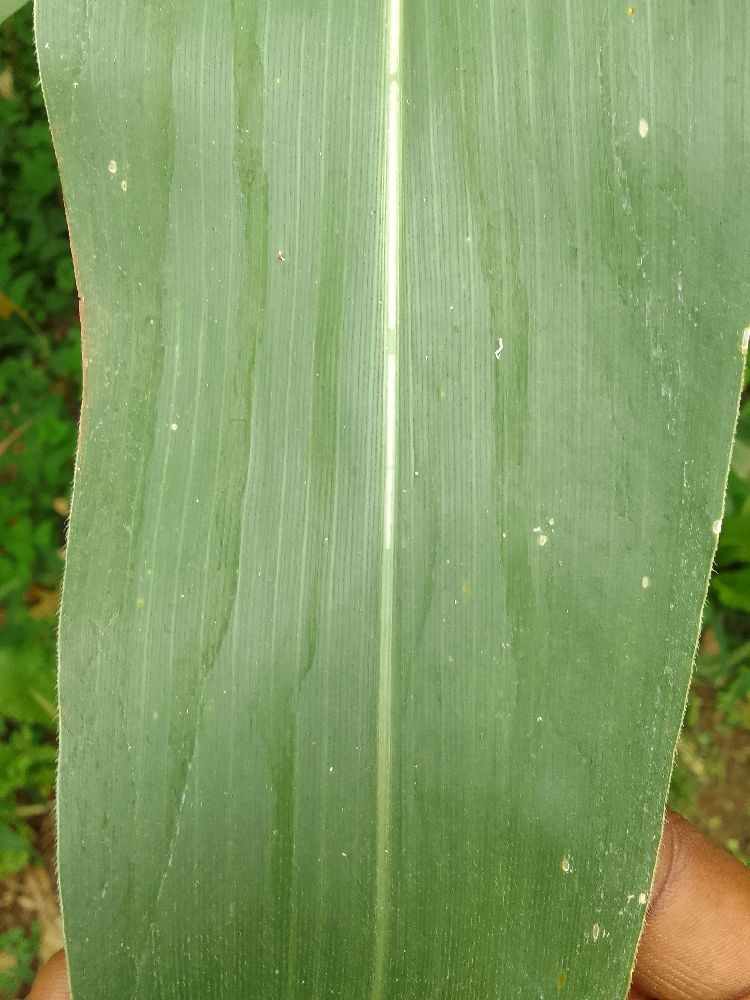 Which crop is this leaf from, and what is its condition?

maize, healthy
